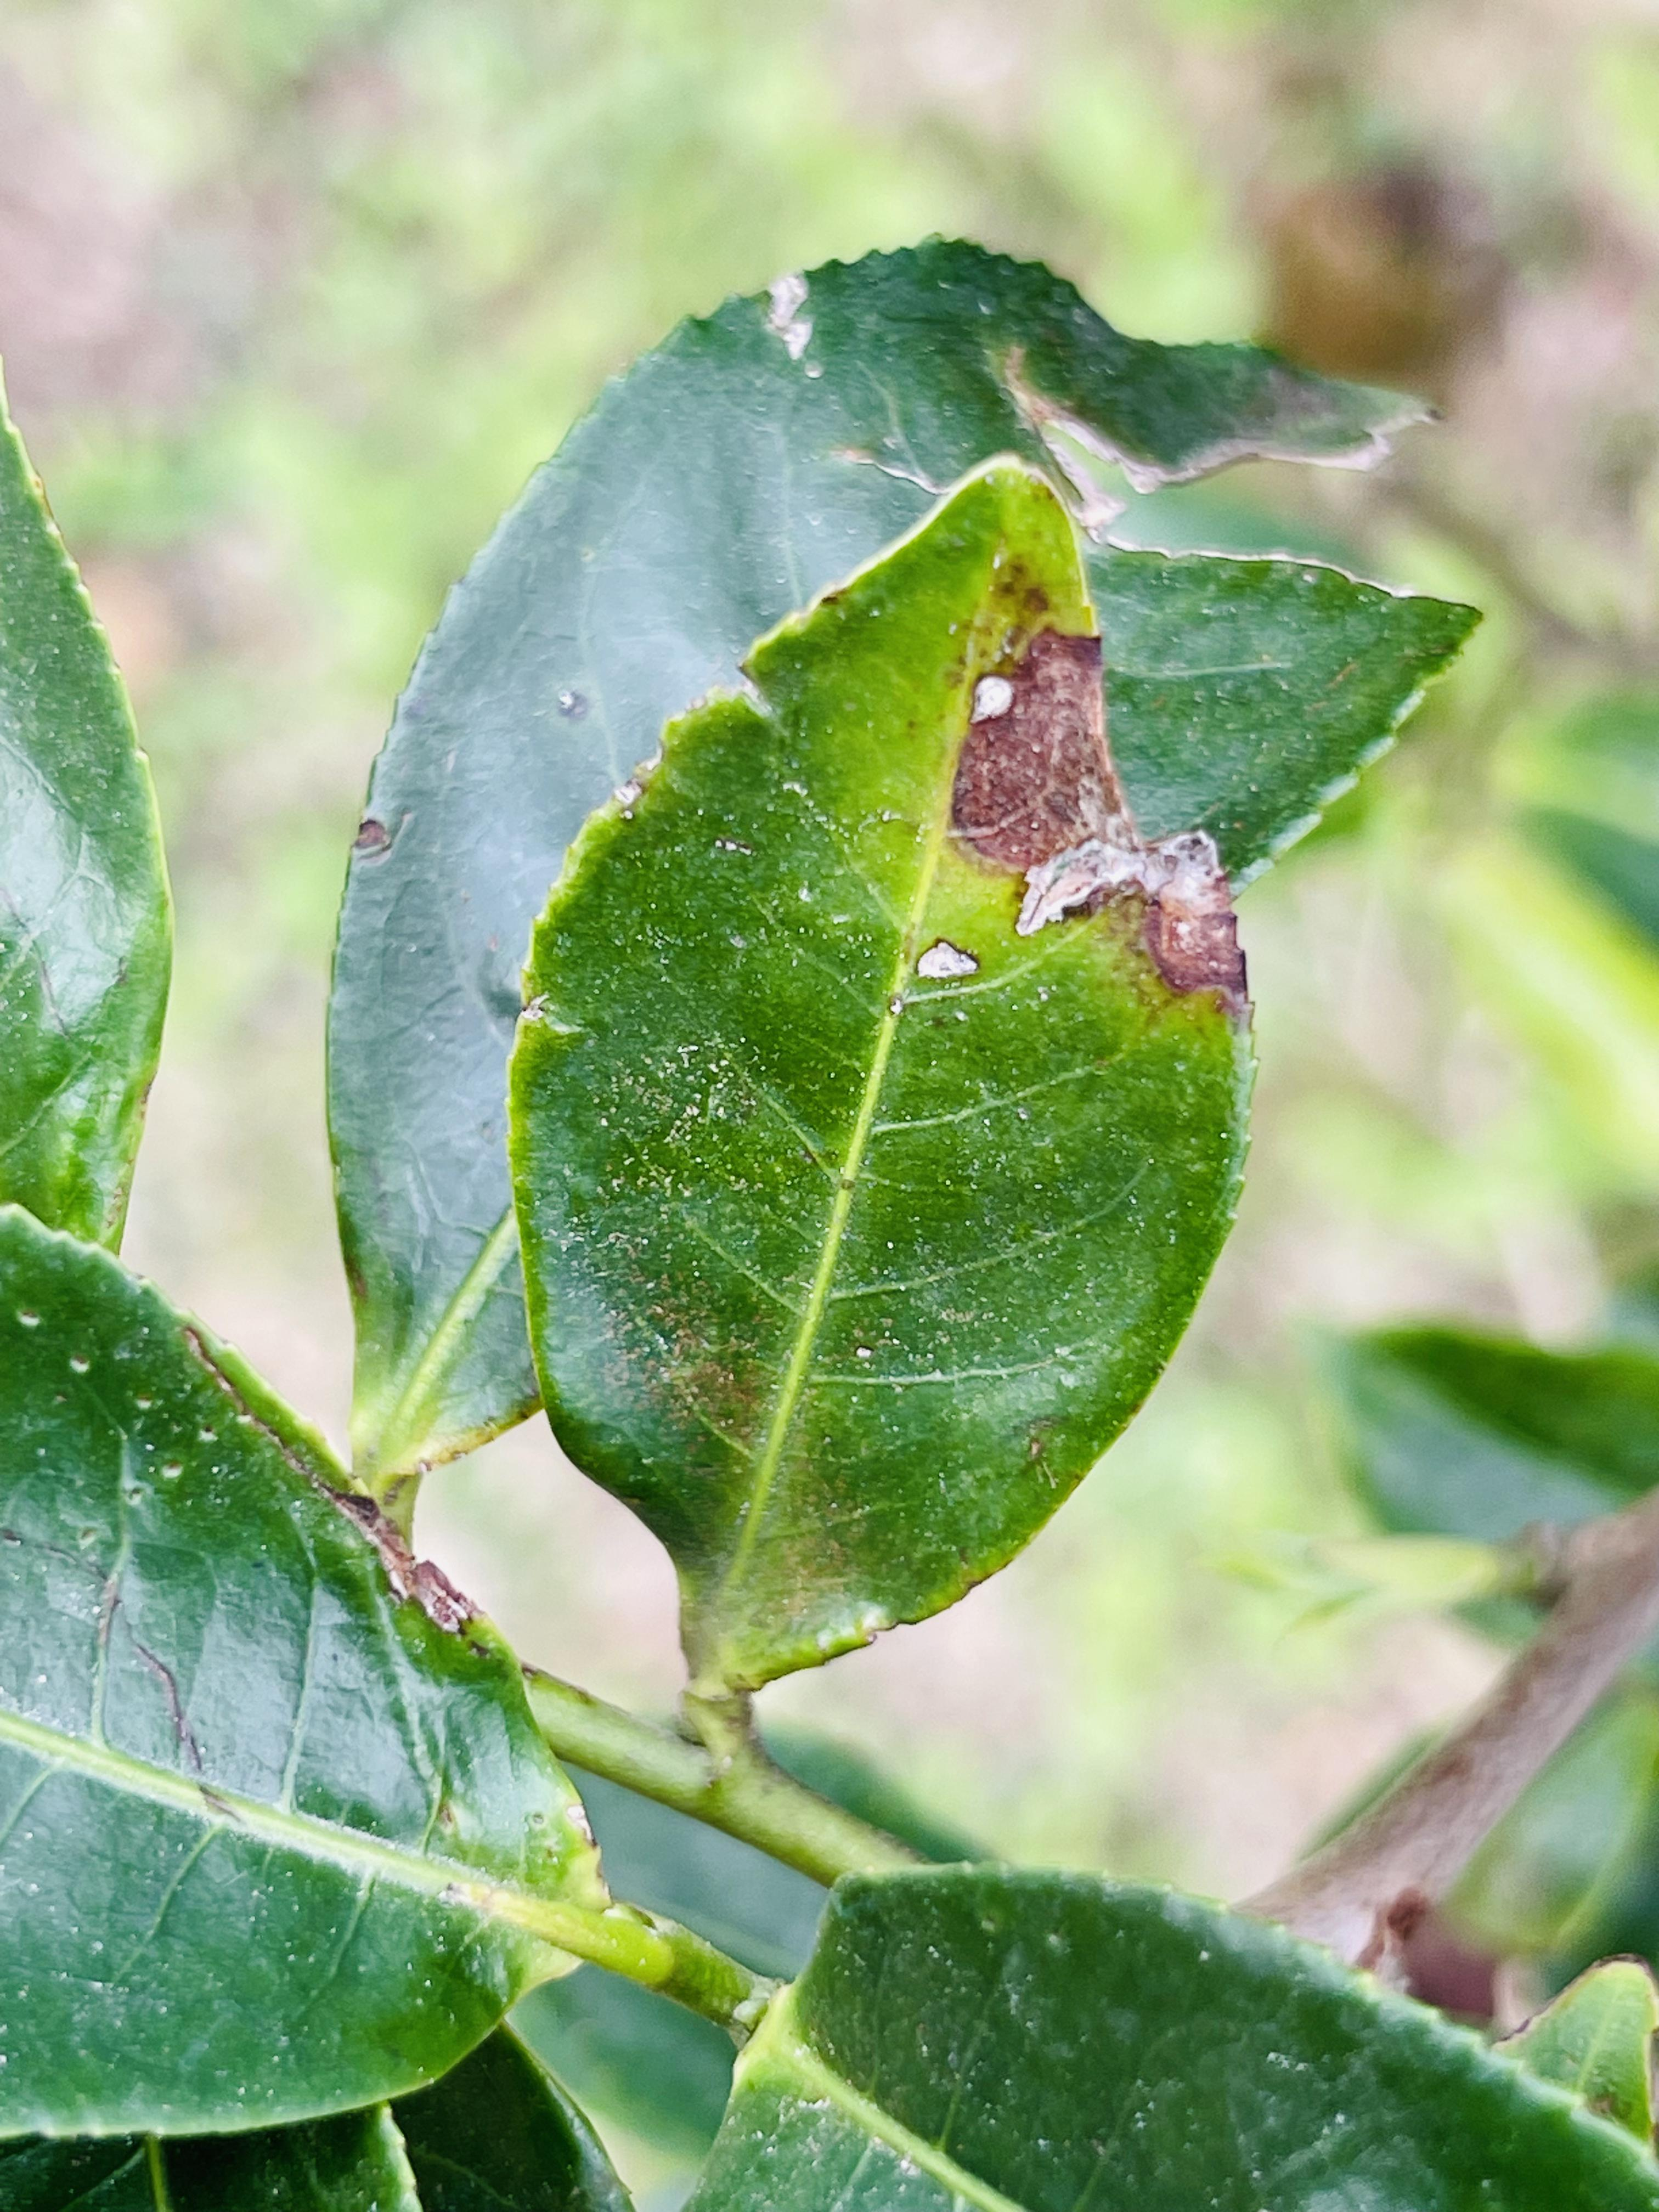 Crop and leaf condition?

tea, blight
